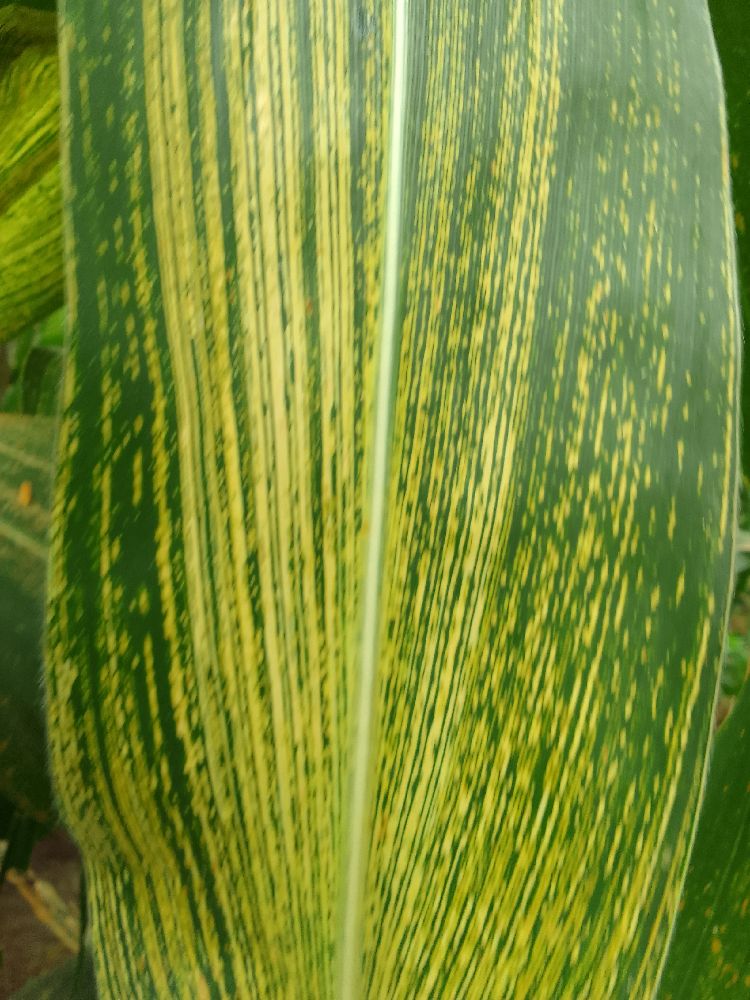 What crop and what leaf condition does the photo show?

maize, maize streak virus
